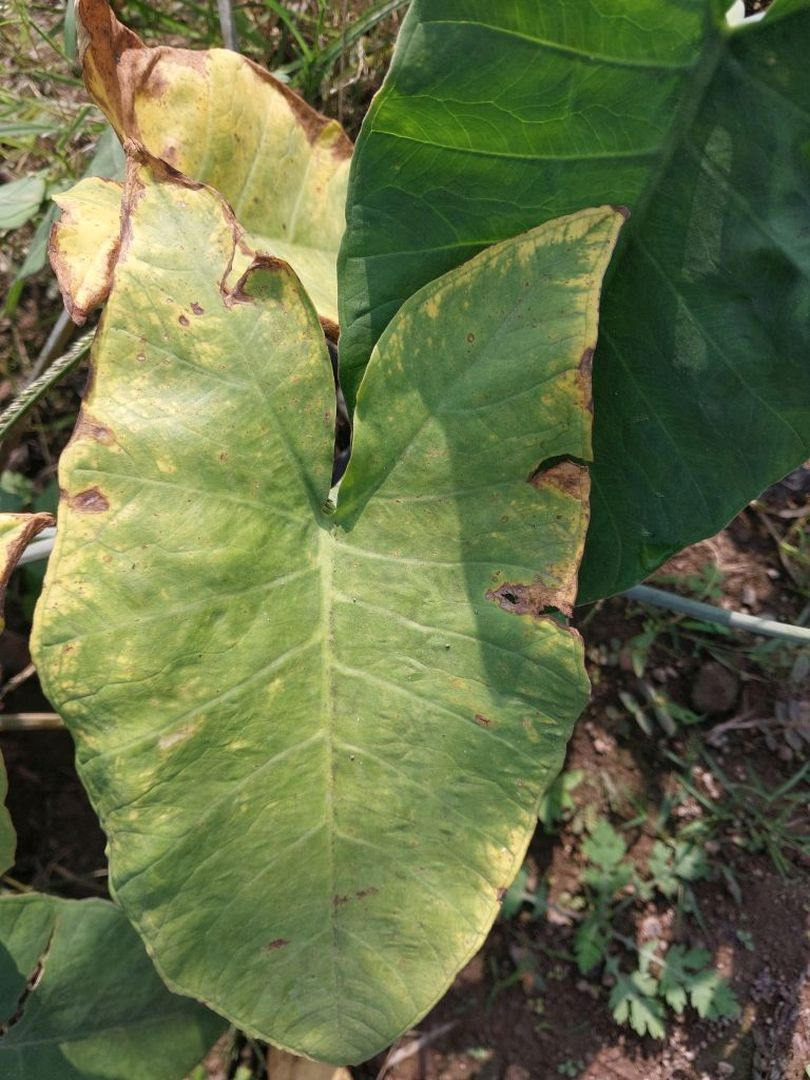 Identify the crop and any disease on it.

taro, leaf blight
